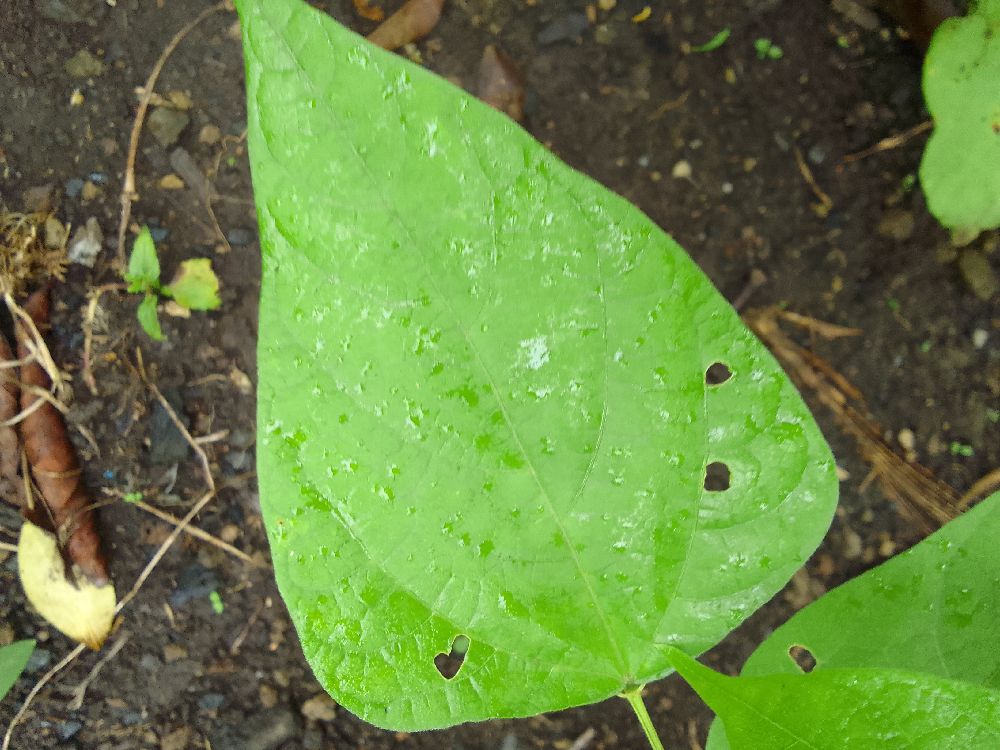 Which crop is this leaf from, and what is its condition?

common bean, healthy
